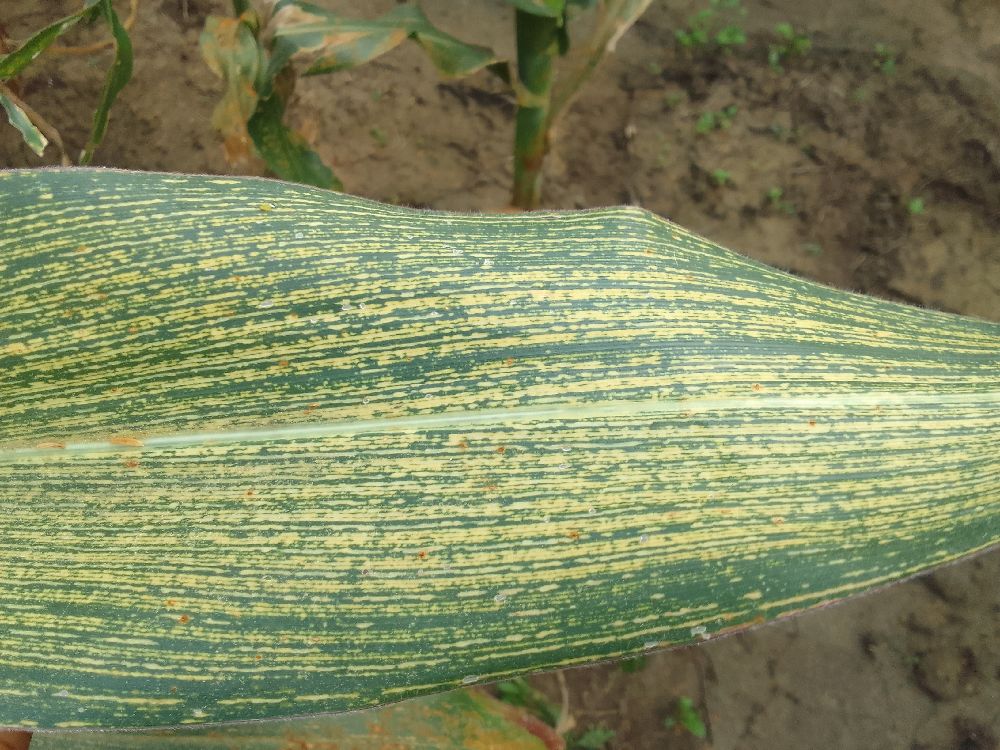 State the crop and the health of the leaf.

maize, maize streak virus
